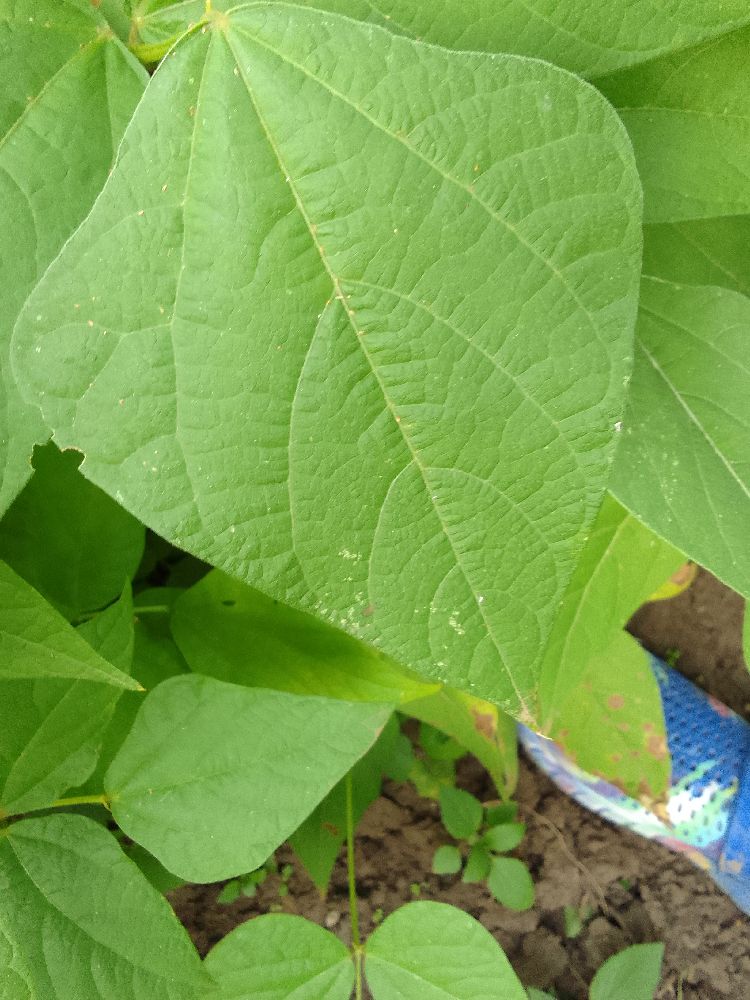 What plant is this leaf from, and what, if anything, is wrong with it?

common bean, healthy
